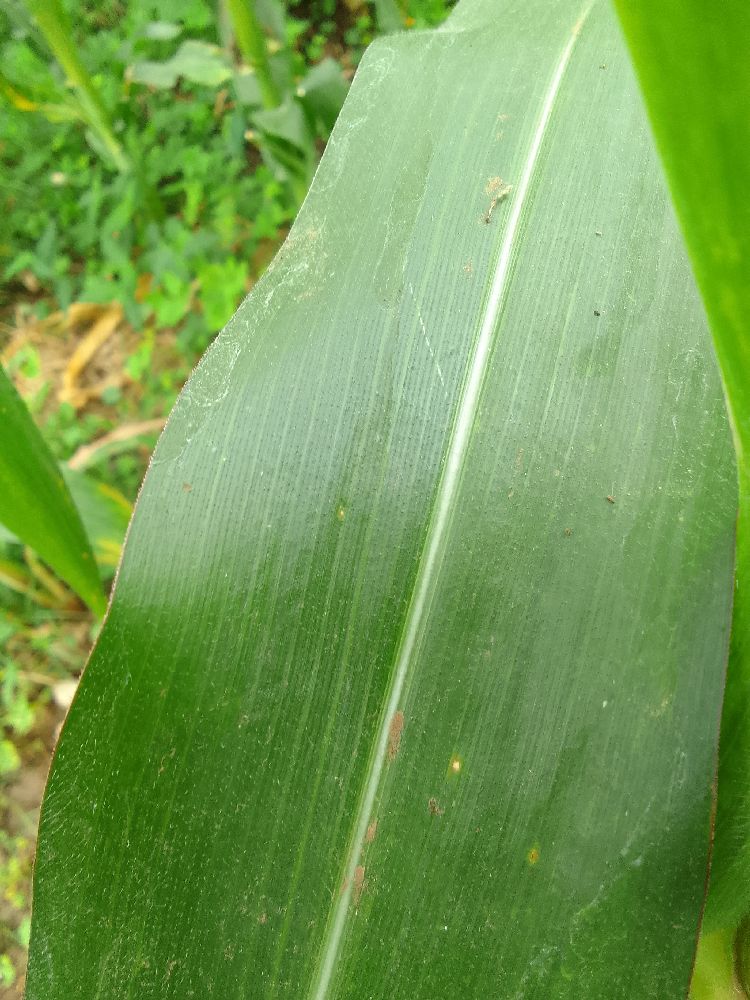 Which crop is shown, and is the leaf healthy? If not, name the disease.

maize, healthy
